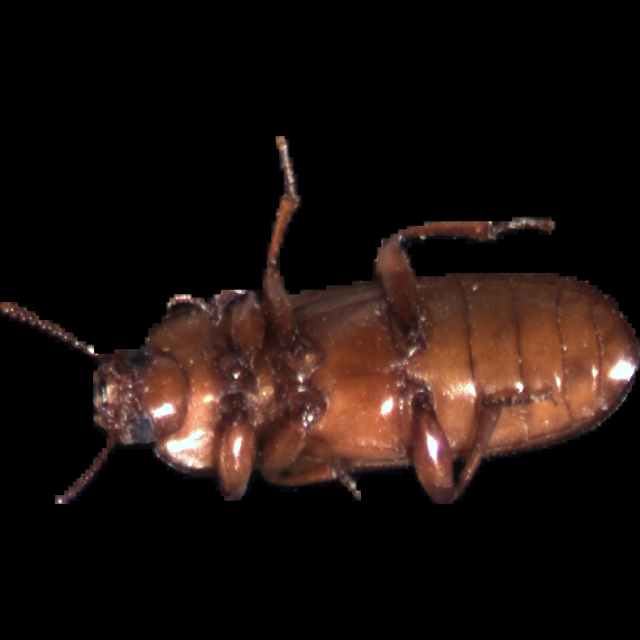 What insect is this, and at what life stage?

mealworm beetle
